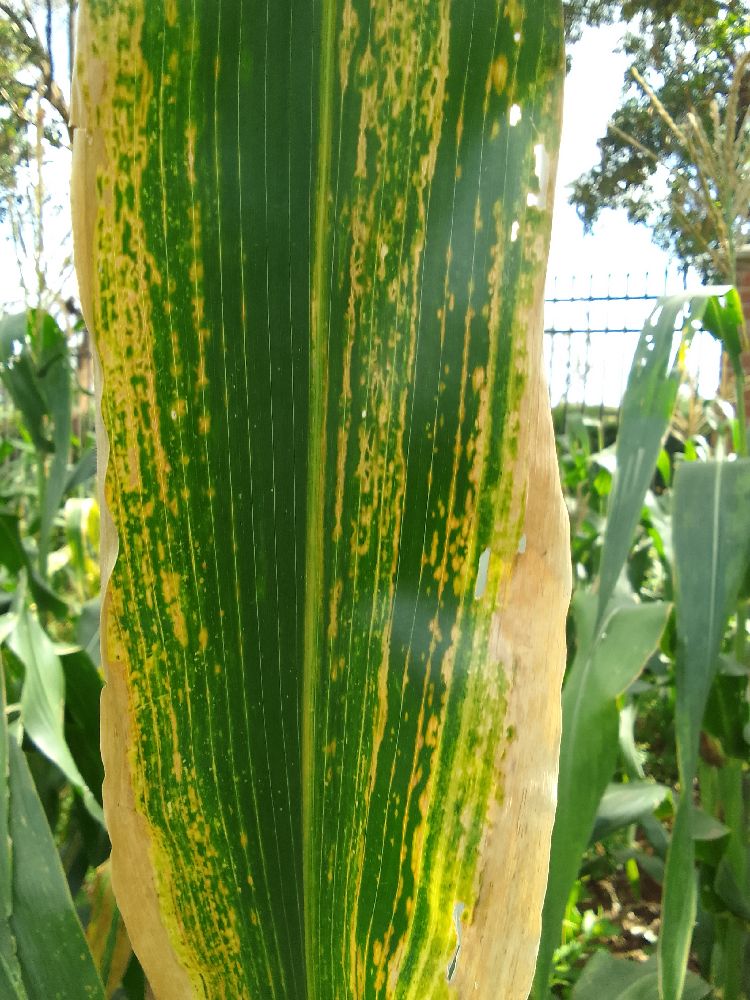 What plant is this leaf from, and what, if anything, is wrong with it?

maize, maize lethal necrosis
